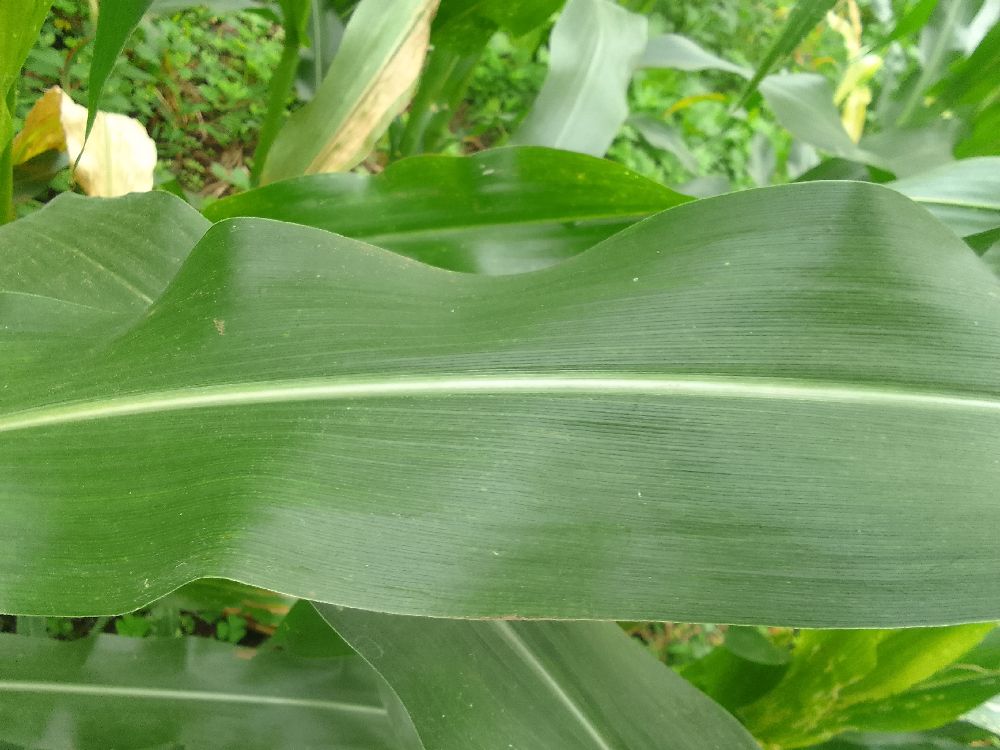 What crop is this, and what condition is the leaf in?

maize, healthy
